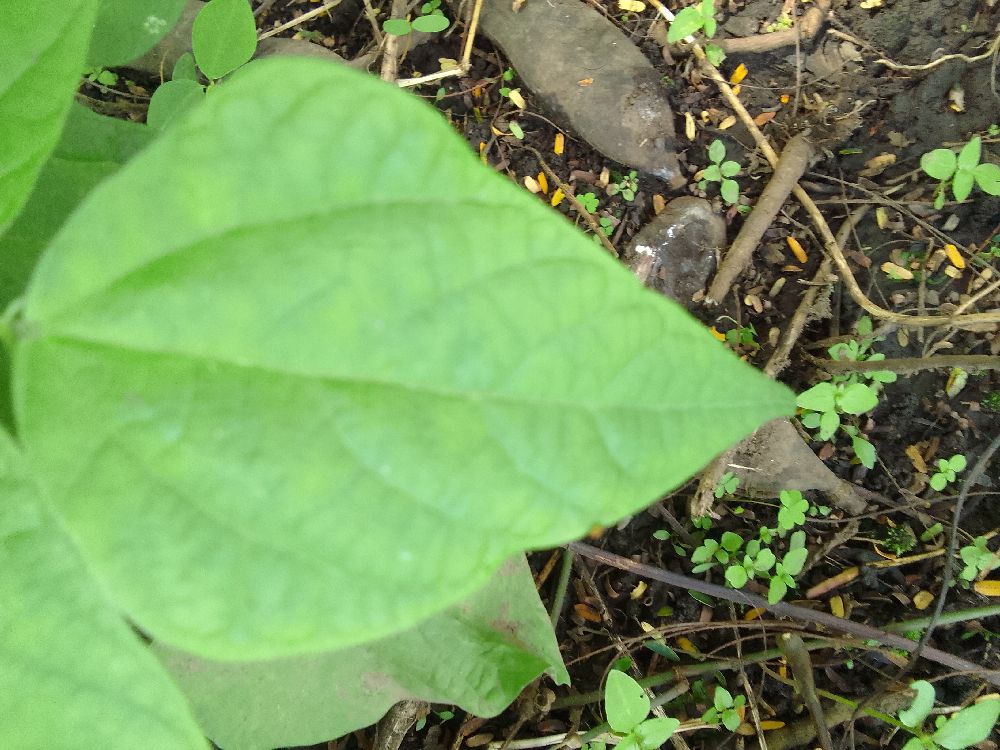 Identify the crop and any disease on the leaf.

common bean, healthy
